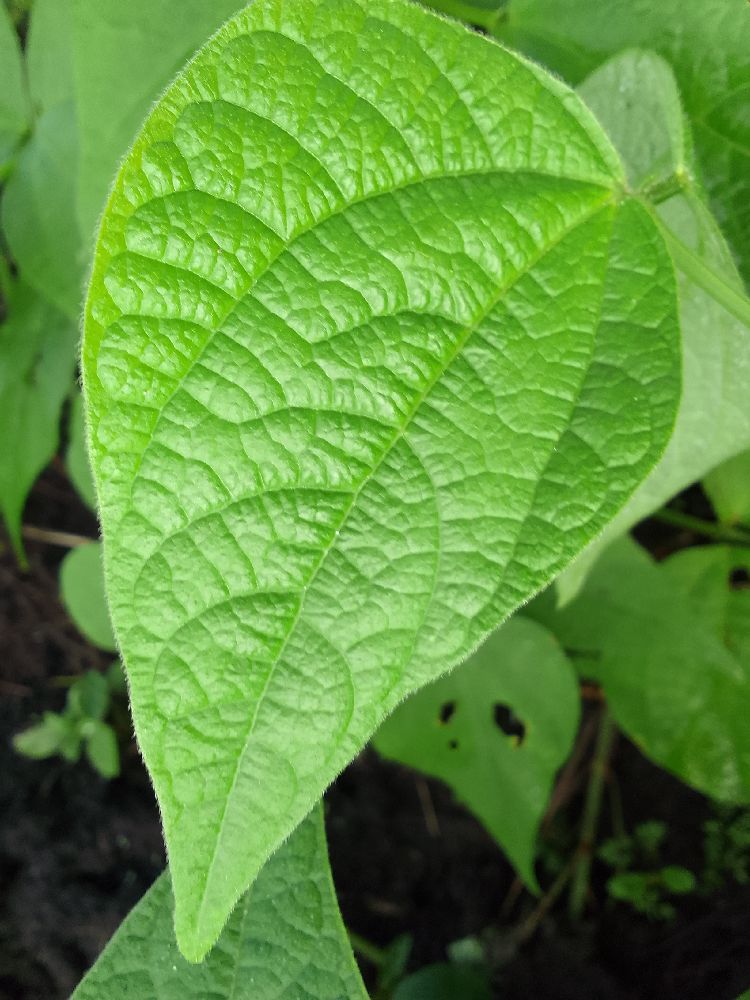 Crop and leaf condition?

common bean, healthy
